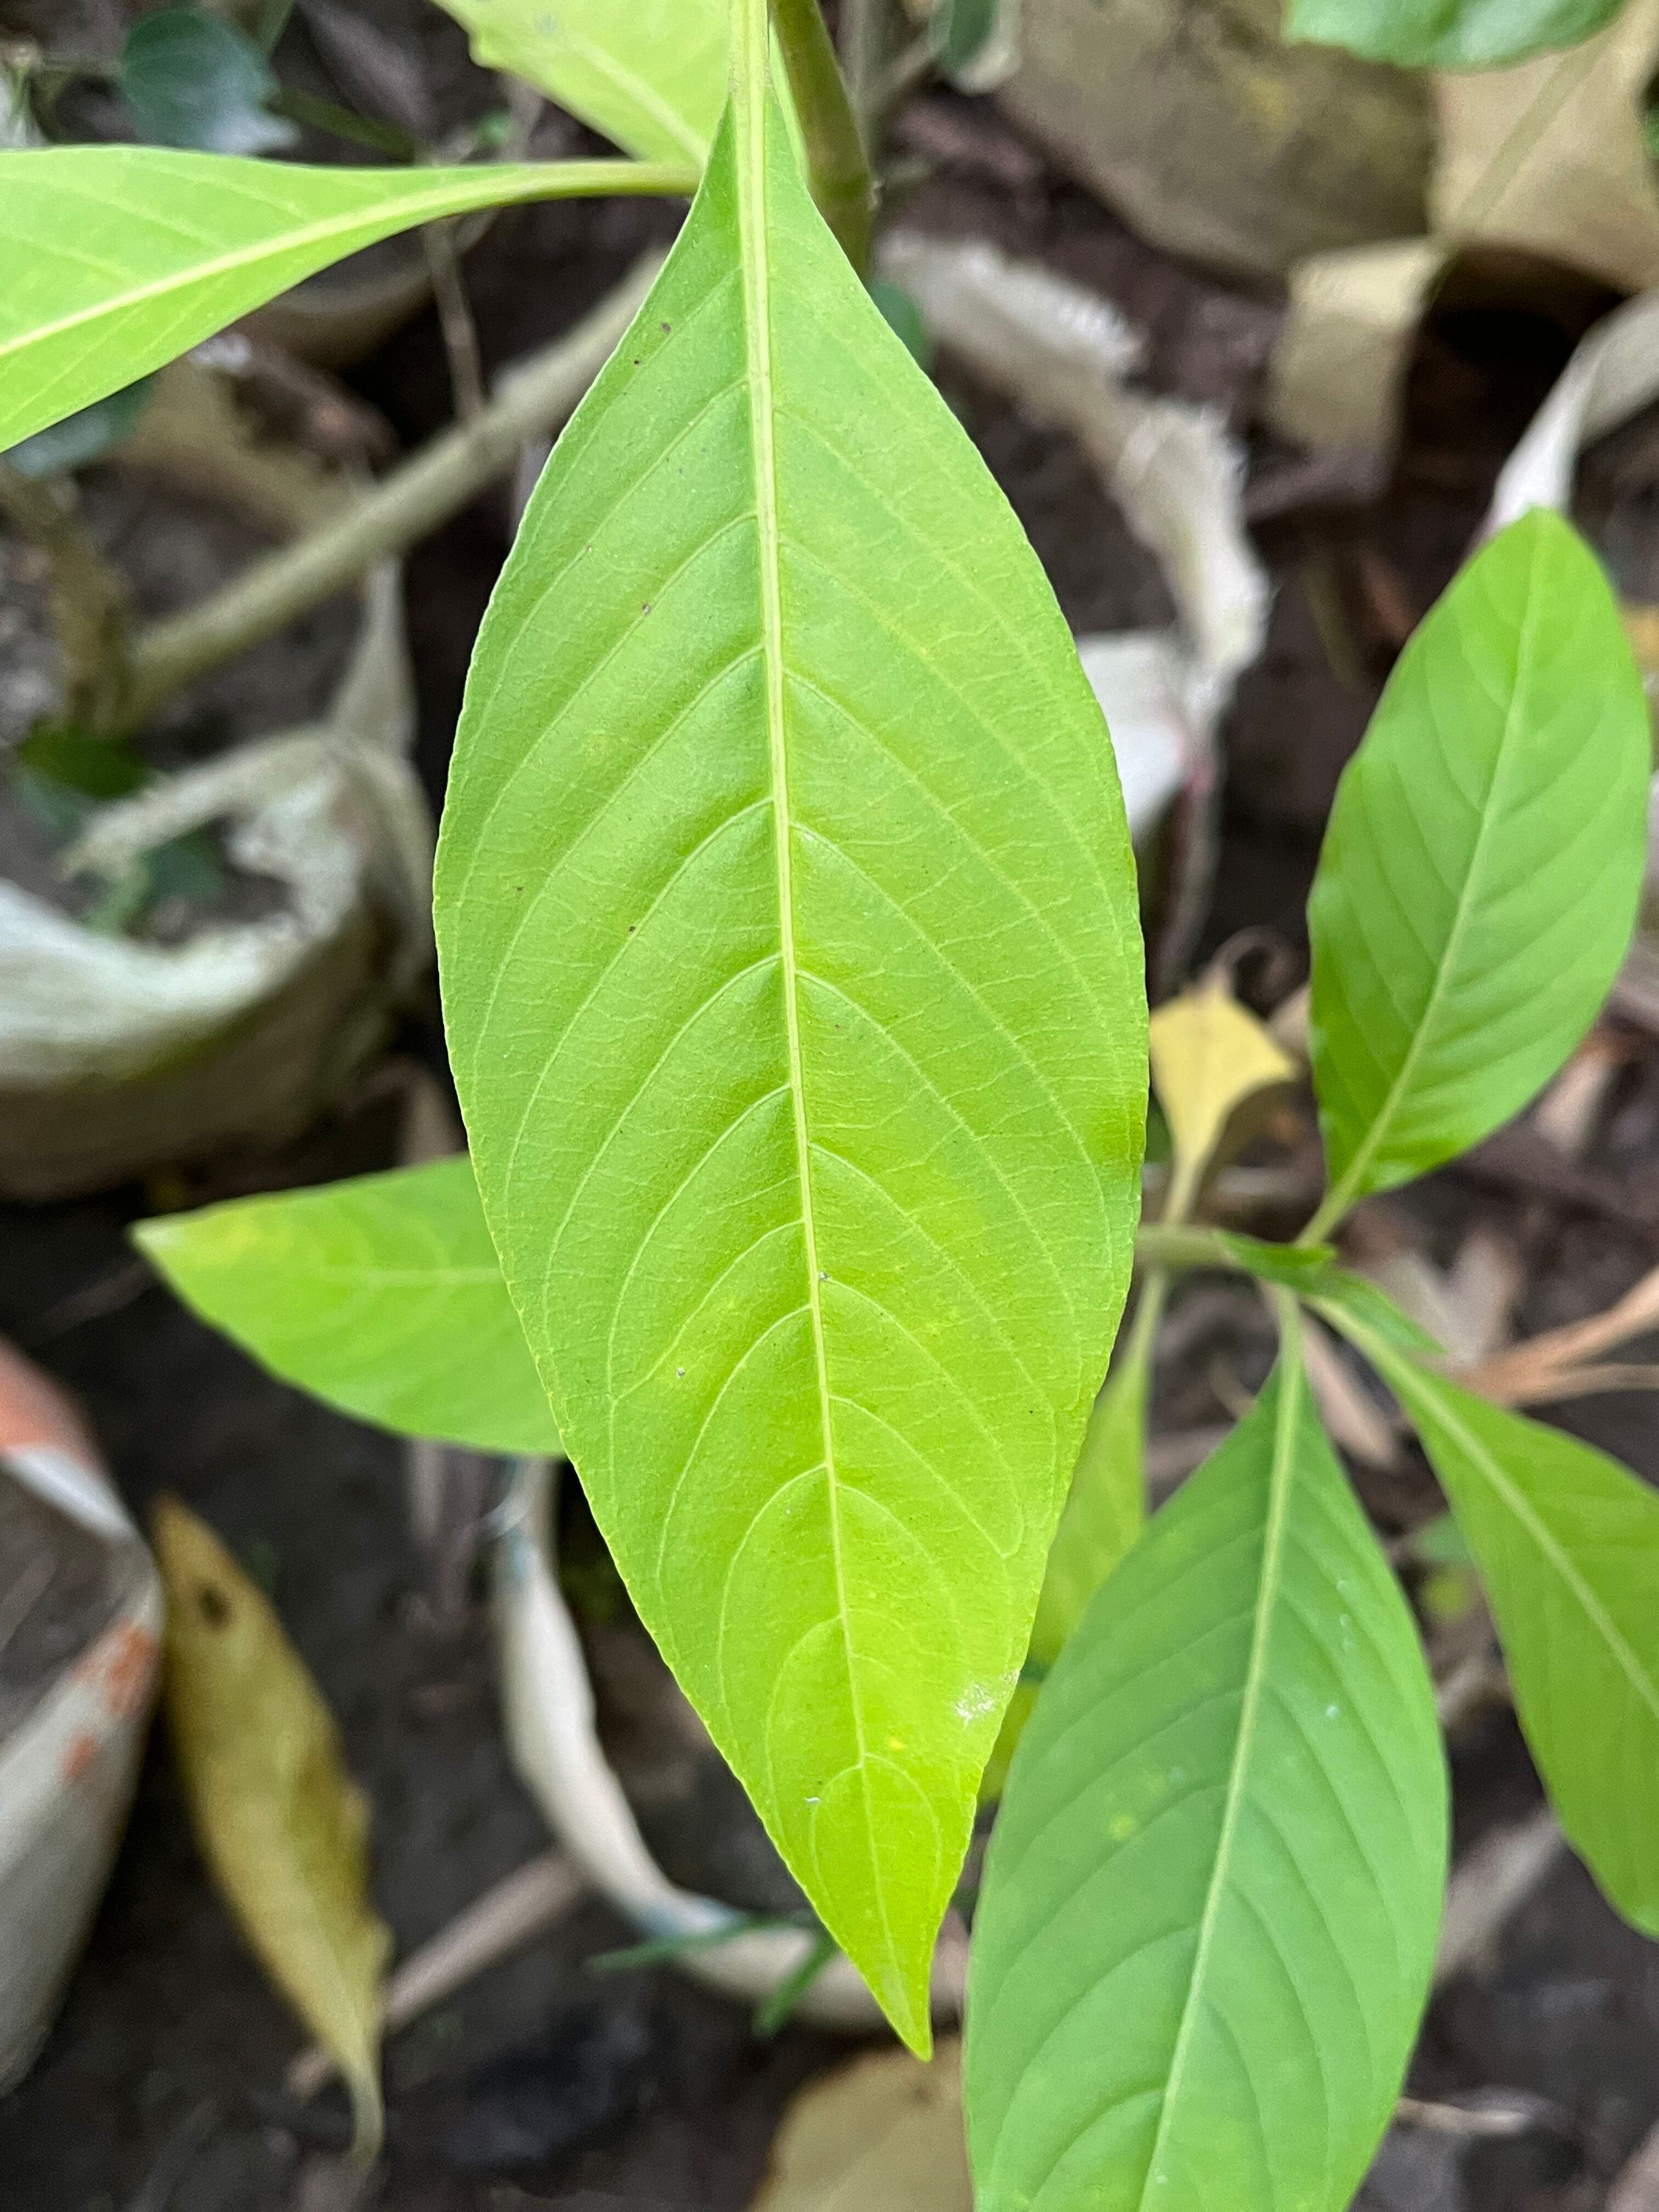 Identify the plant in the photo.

vasaka
